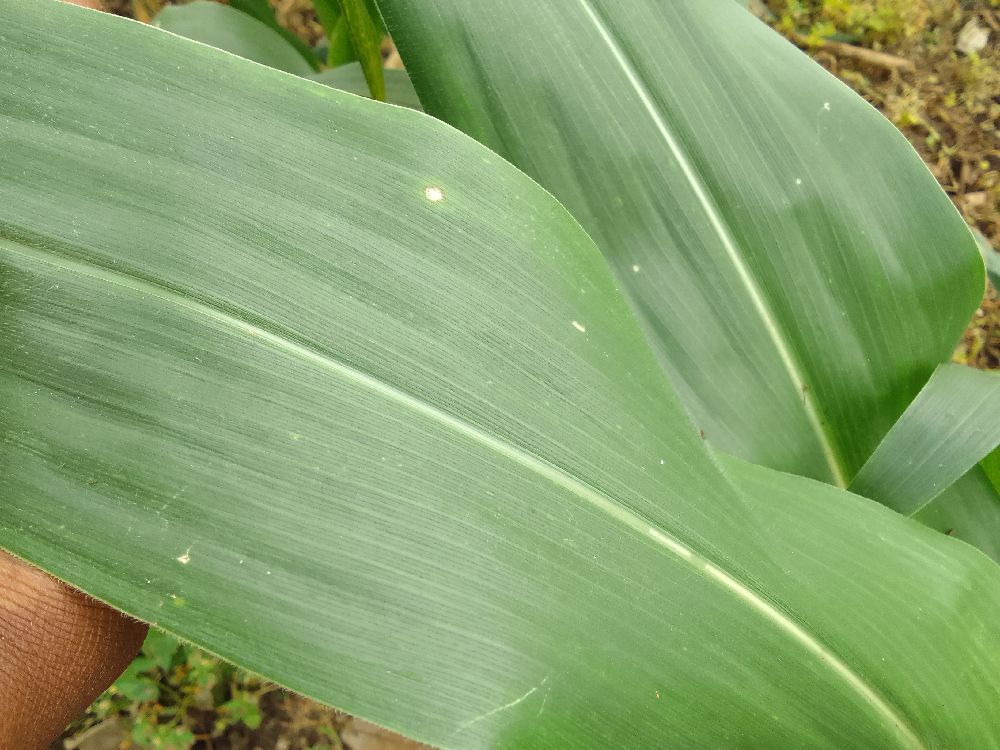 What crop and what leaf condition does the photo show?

maize, healthy
